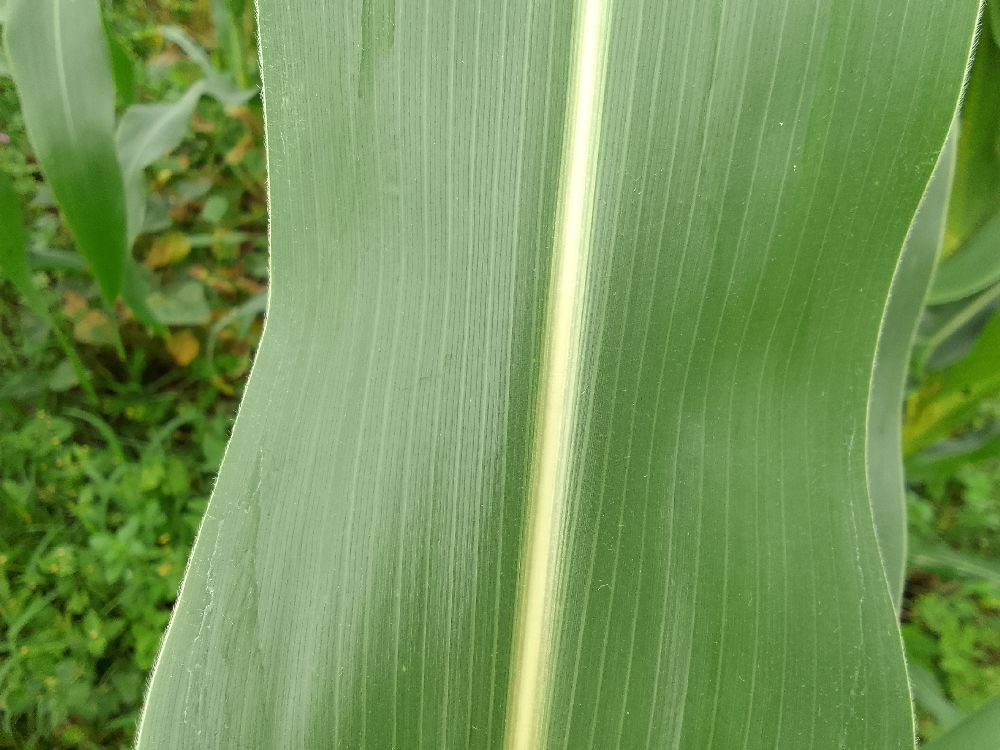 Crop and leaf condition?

maize, healthy
